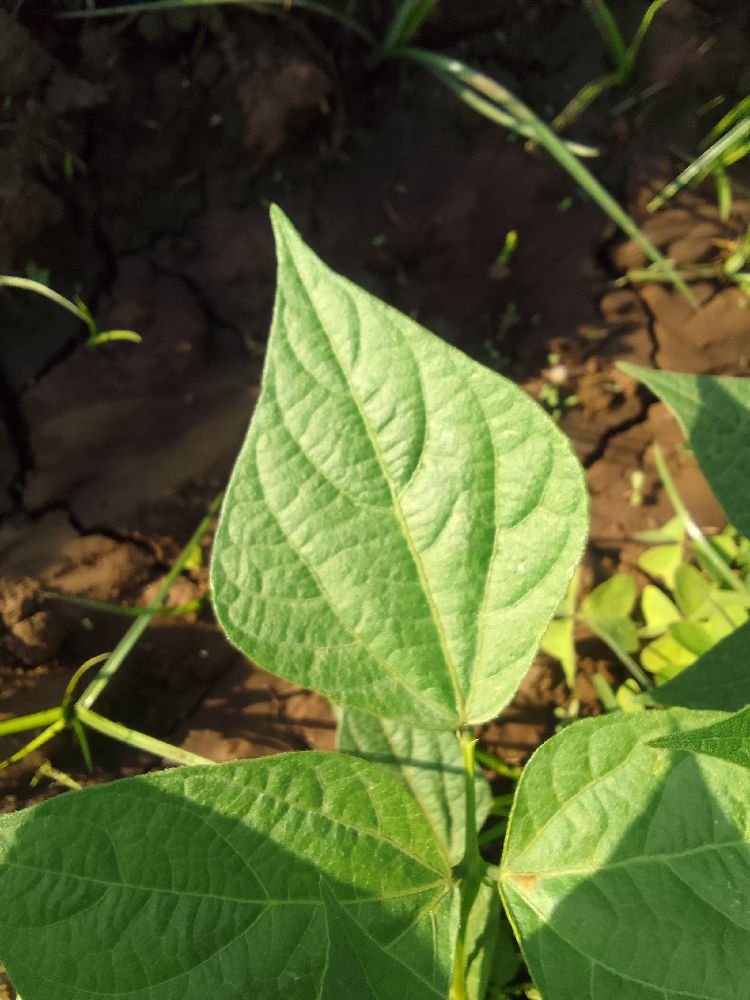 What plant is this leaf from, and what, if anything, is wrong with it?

common bean, healthy
